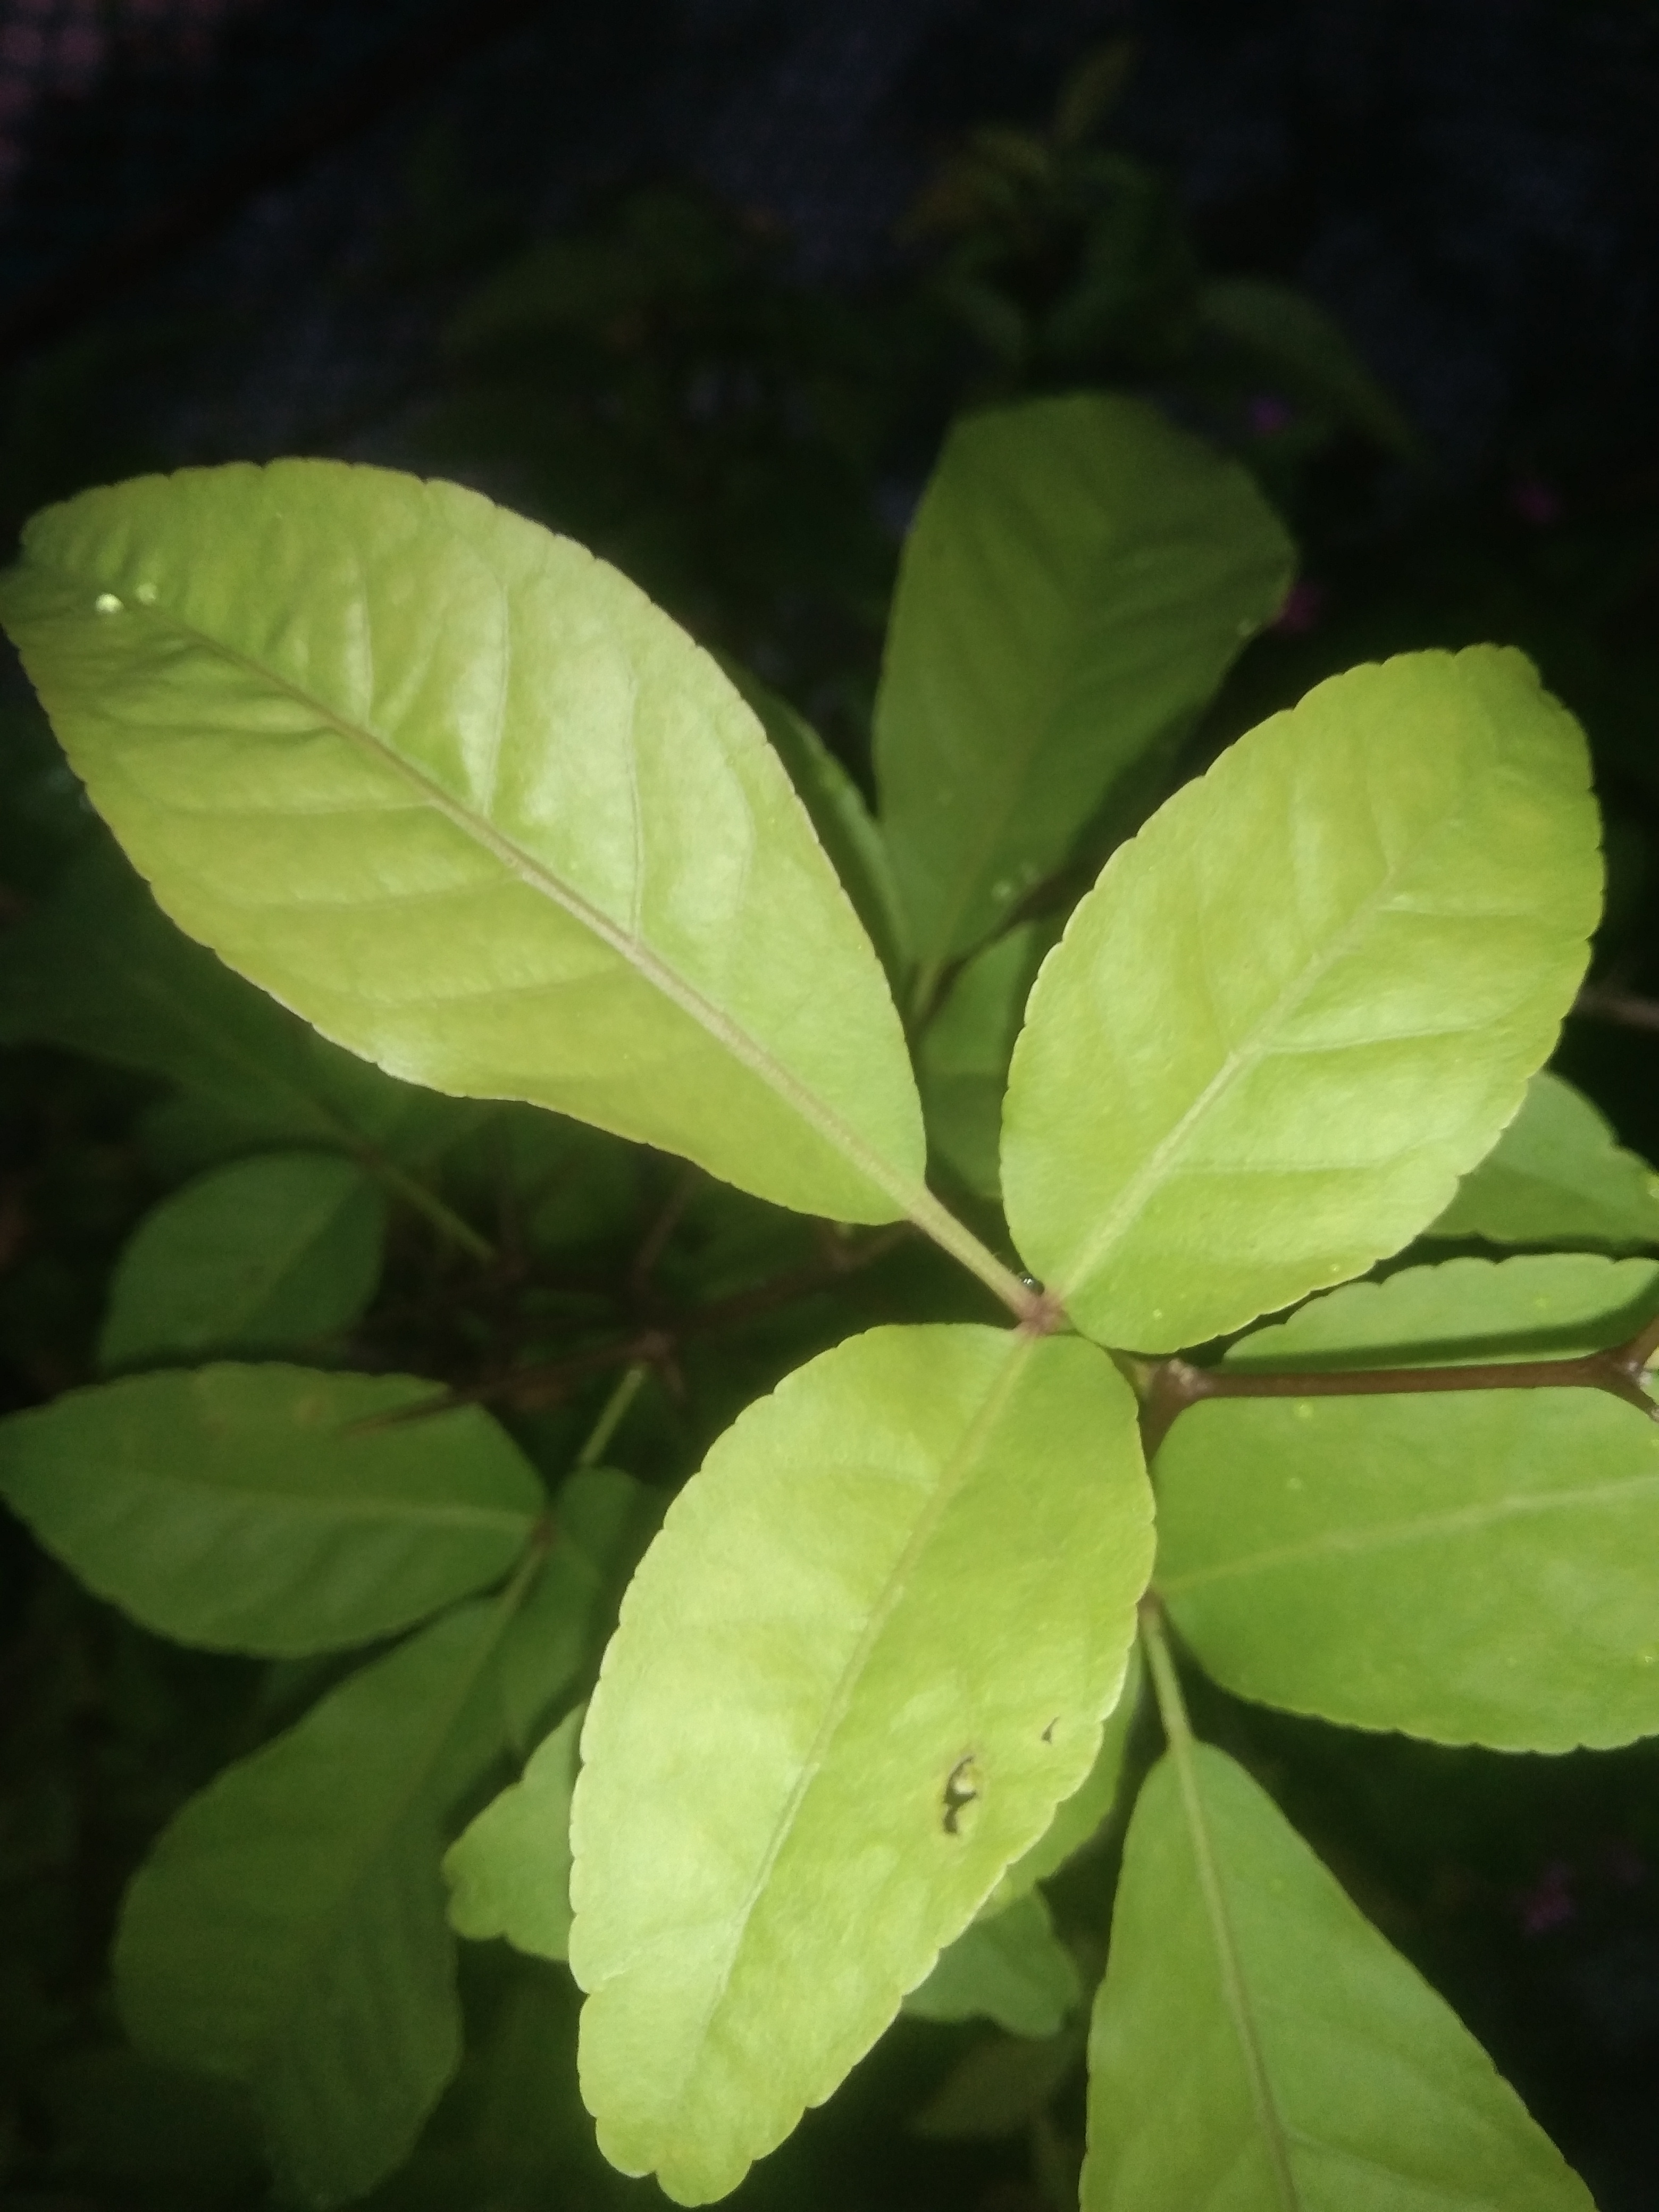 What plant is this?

wood apple
